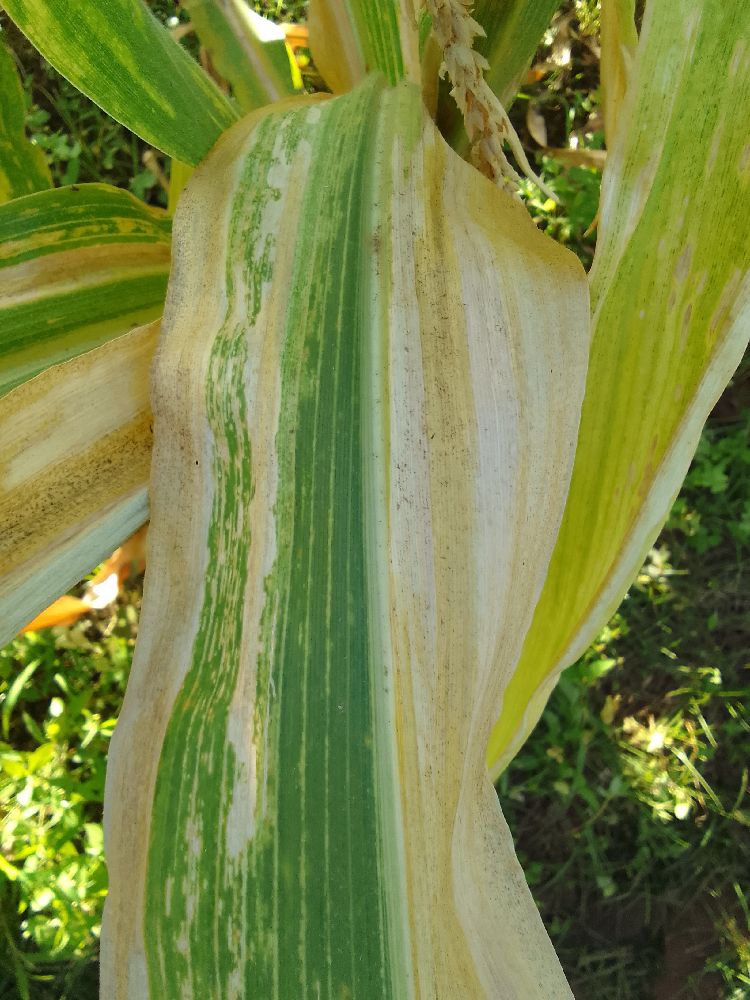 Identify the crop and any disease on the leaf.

maize, maize lethal necrosis
